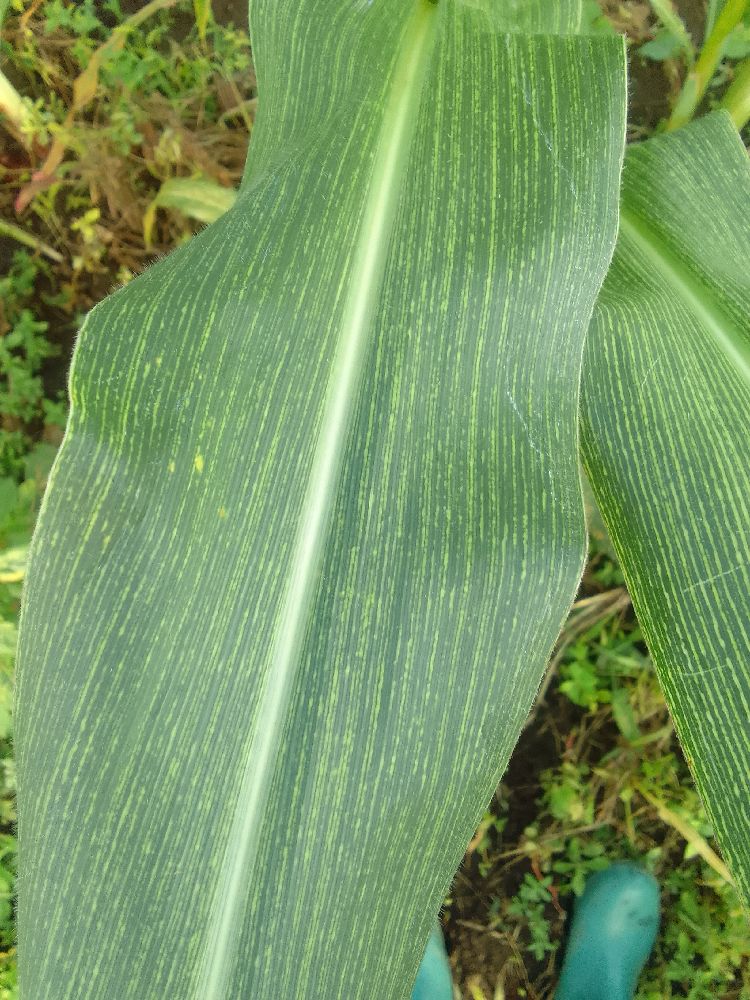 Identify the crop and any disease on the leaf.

maize, maize streak virus
